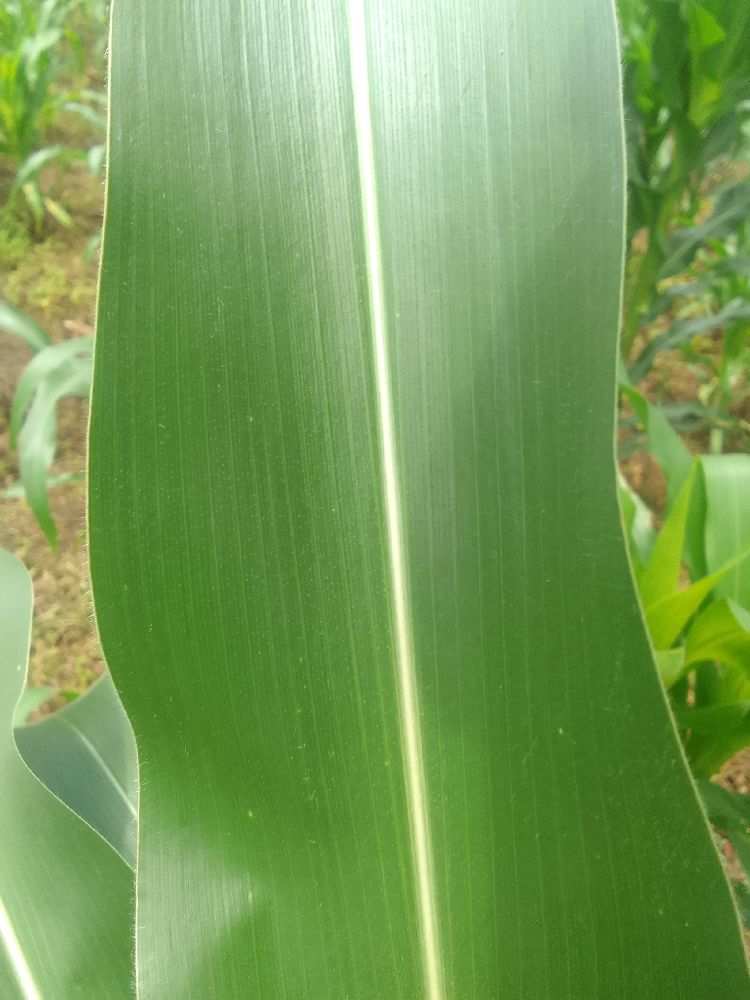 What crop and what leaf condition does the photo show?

maize, healthy
